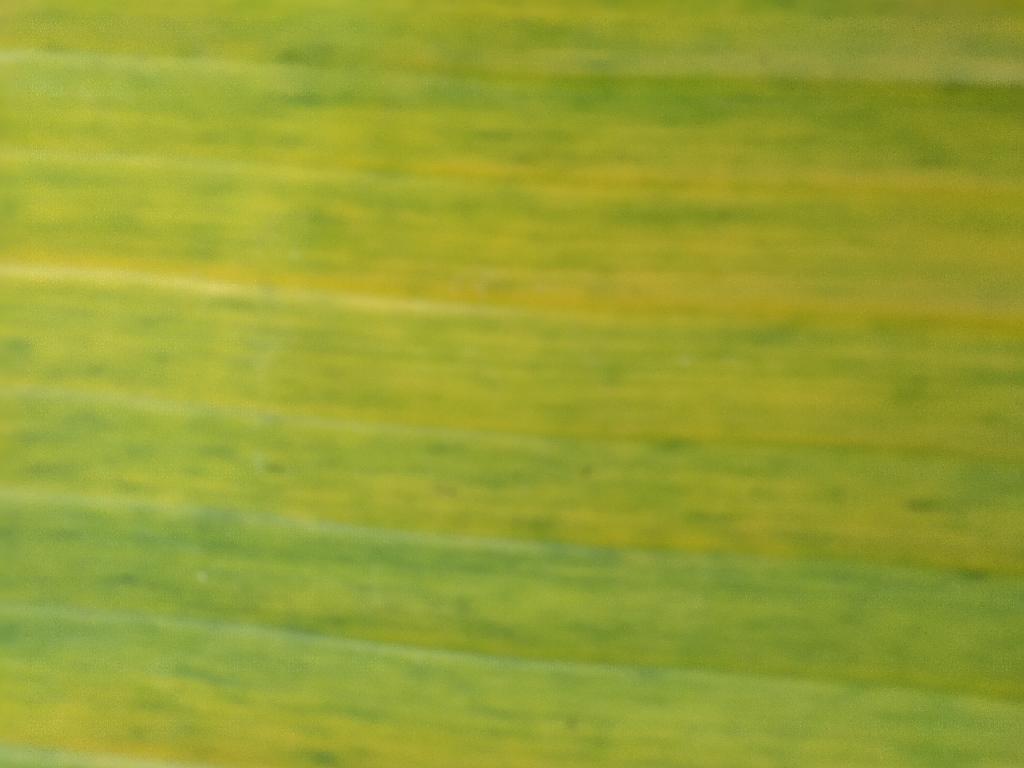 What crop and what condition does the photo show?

banana, fusarium wilt race 1
